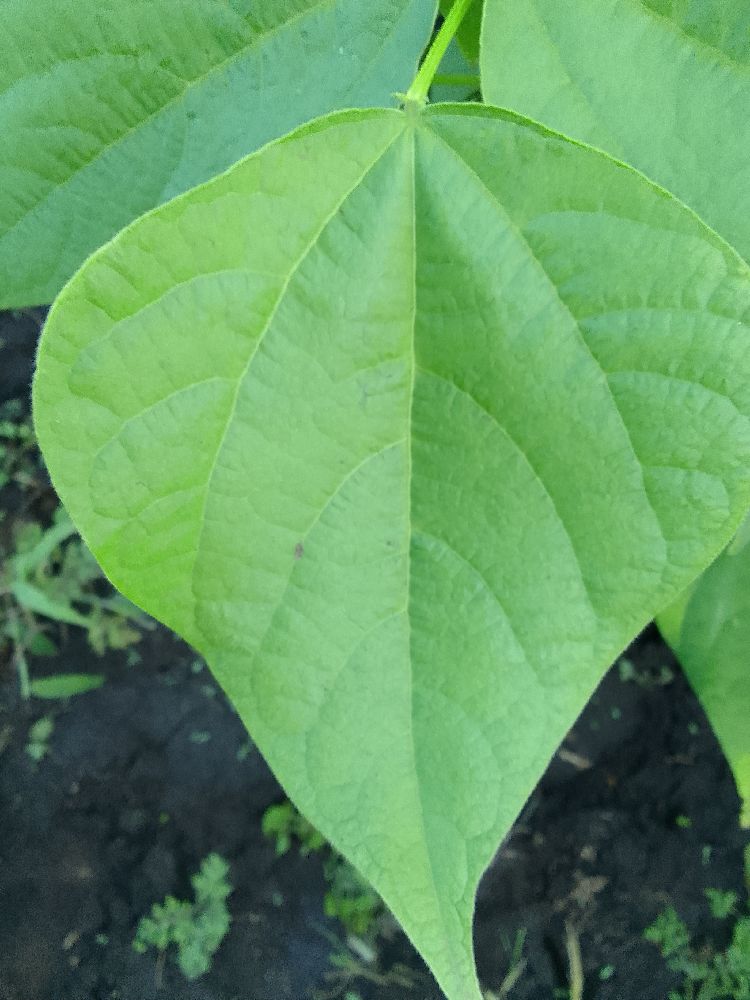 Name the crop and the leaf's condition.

common bean, healthy
